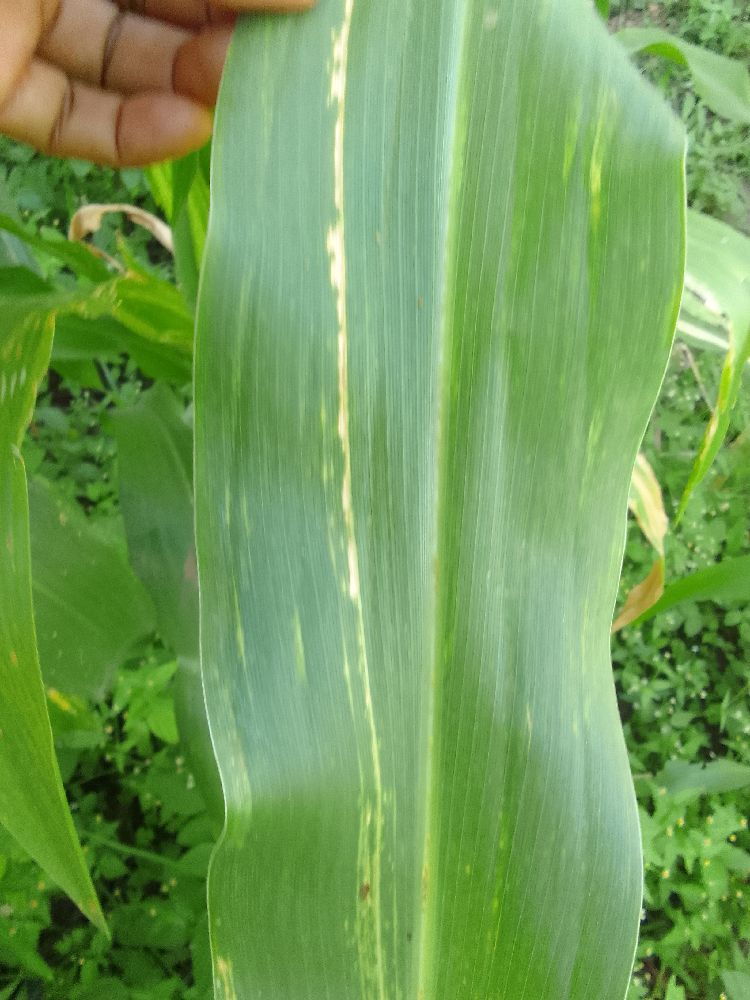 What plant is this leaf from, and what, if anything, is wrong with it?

maize, maize lethal necrosis
